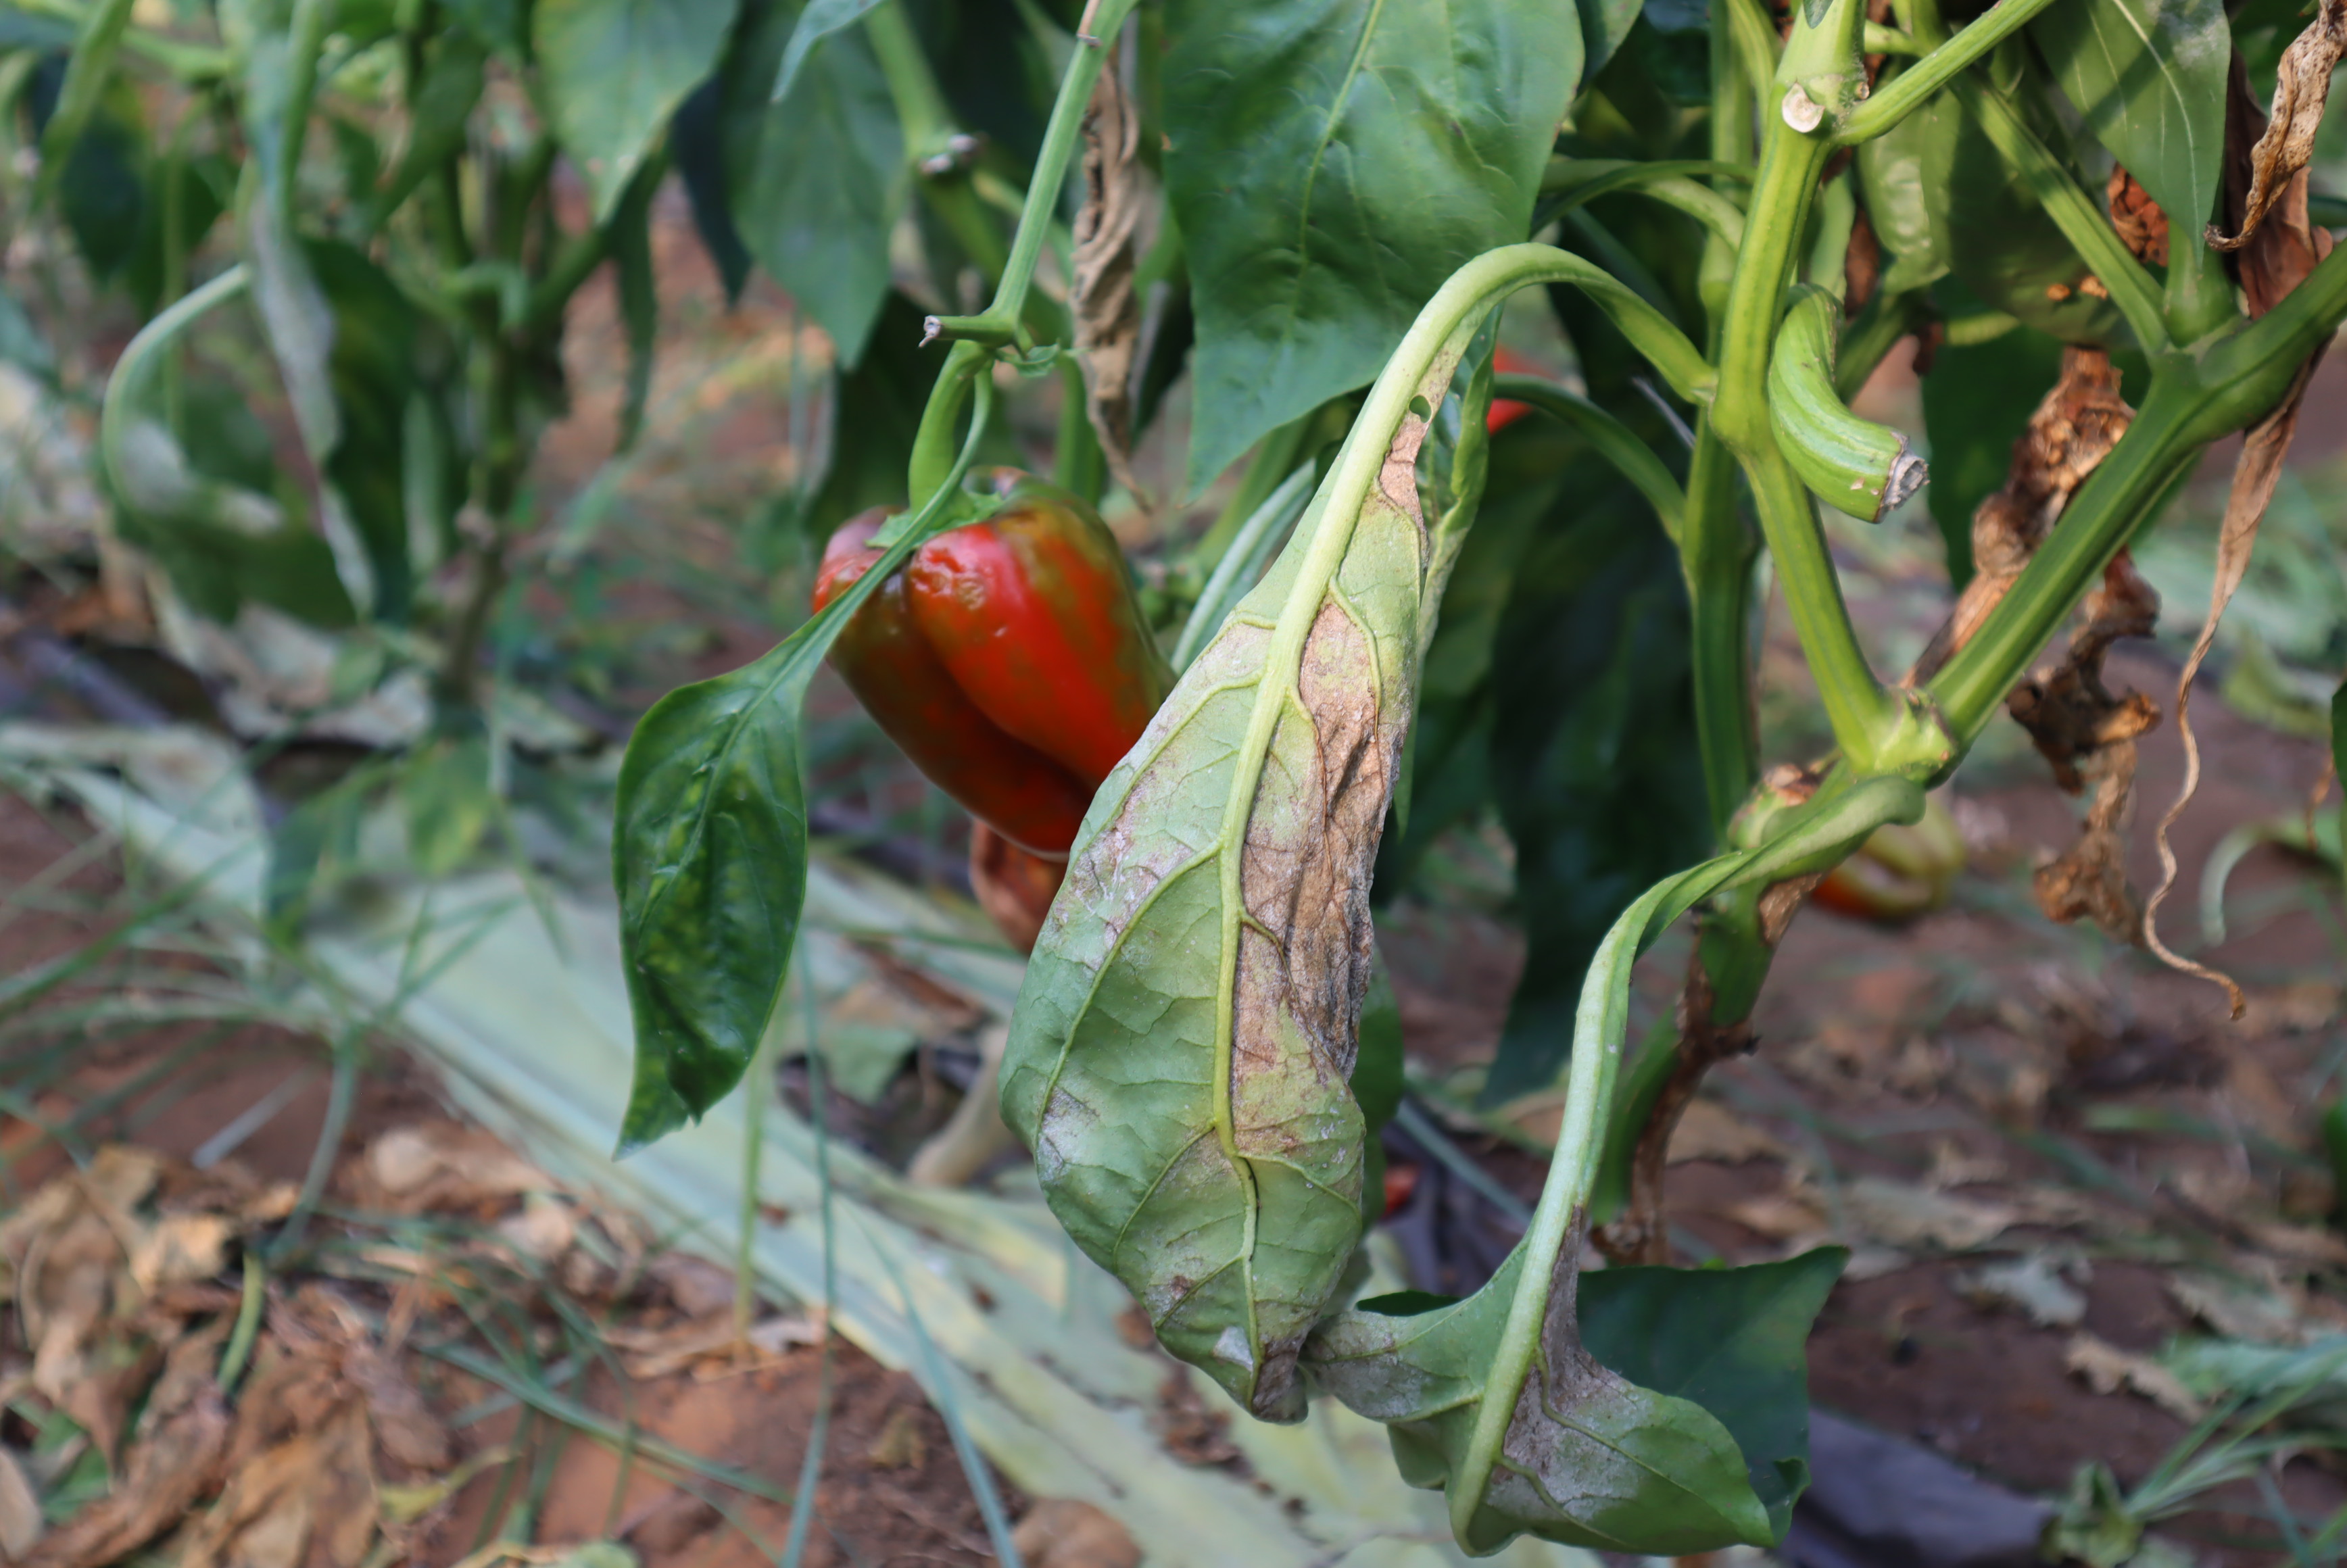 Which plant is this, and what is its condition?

bell pepper, downy mildew, powdery mildew
